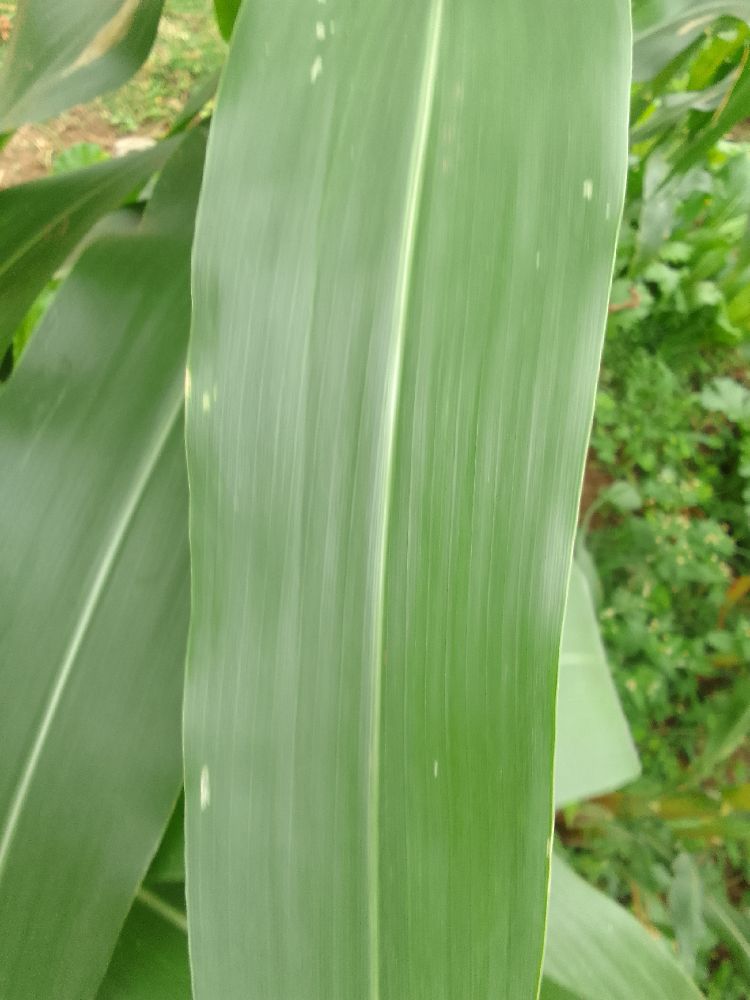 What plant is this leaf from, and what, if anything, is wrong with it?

maize, healthy
